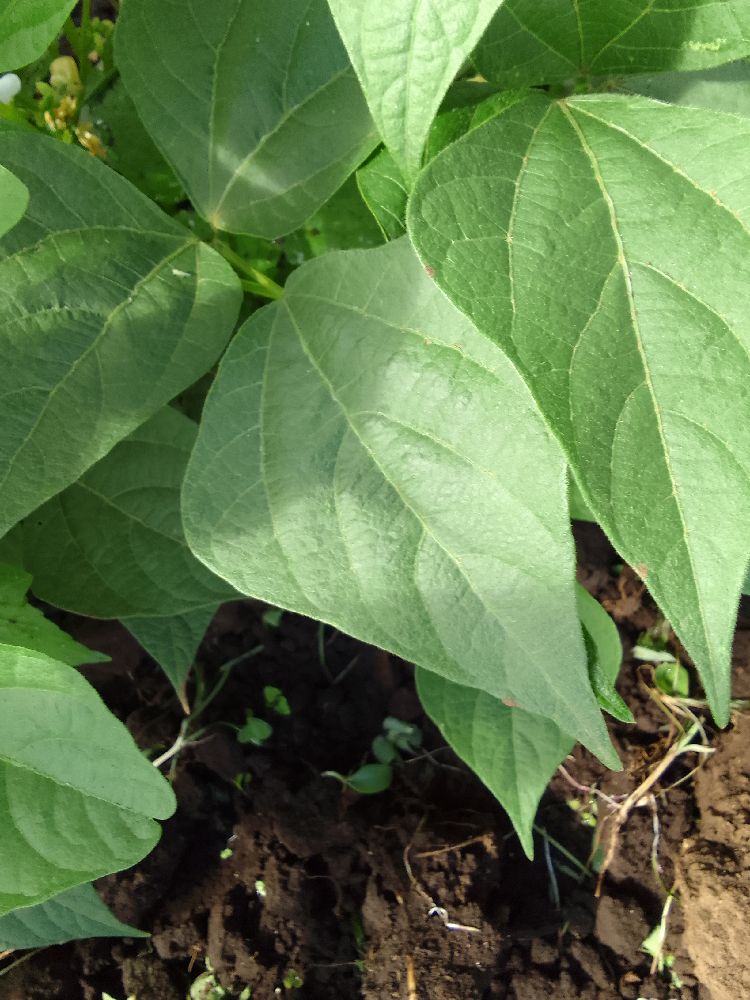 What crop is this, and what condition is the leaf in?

common bean, healthy
